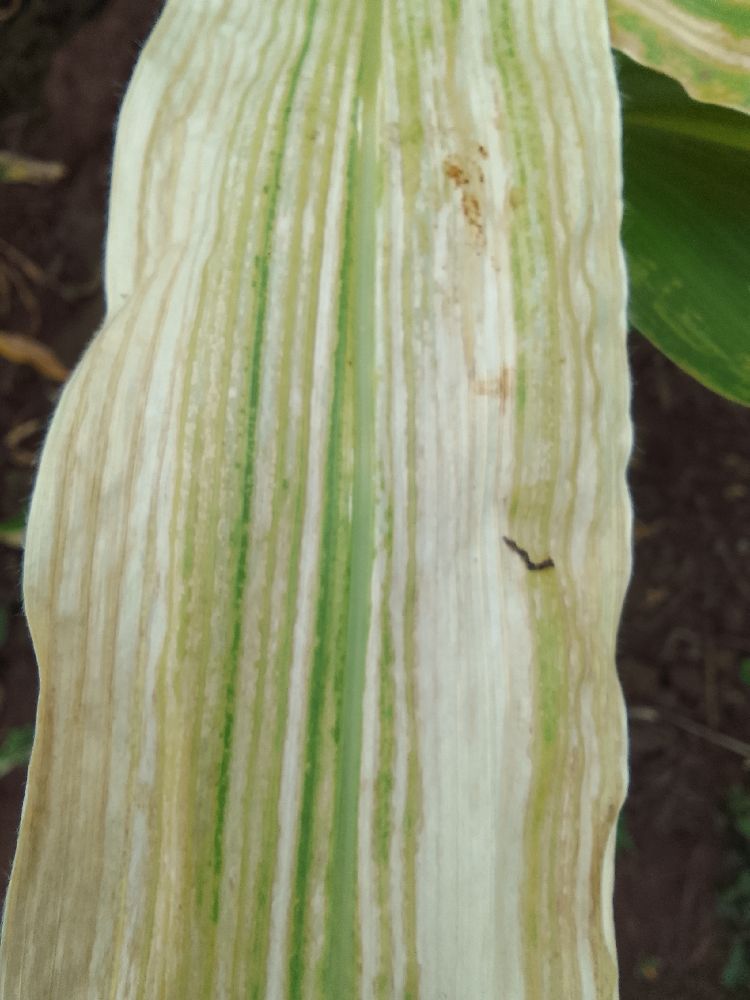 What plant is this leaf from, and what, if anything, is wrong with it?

maize, maize lethal necrosis
